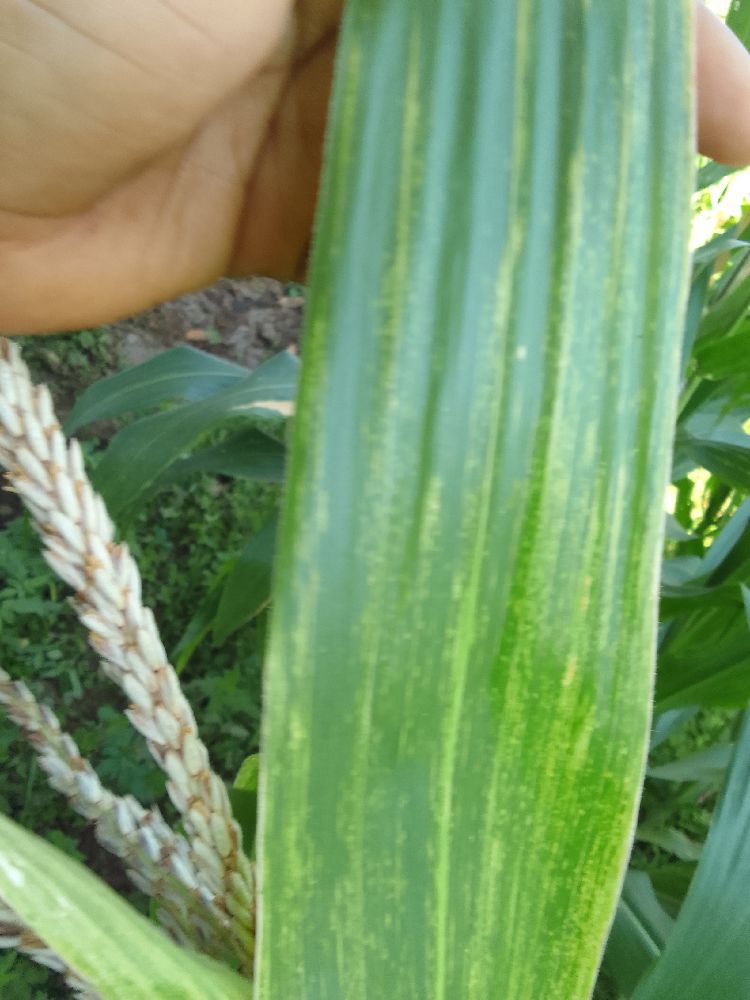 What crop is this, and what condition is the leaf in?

maize, maize lethal necrosis
